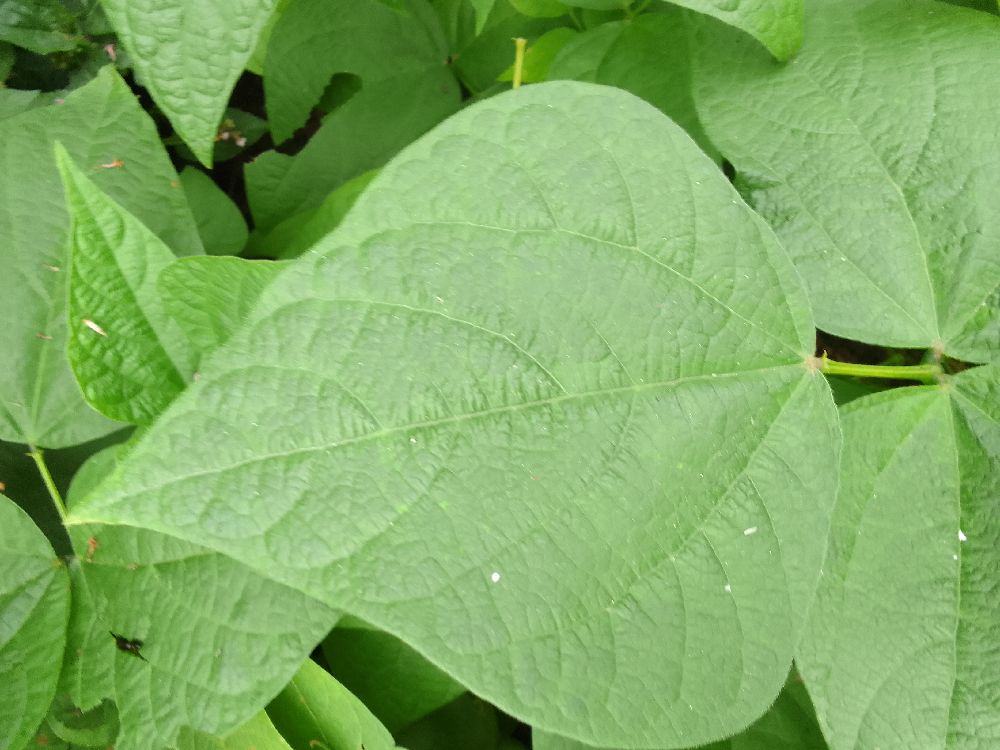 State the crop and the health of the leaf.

common bean, healthy
